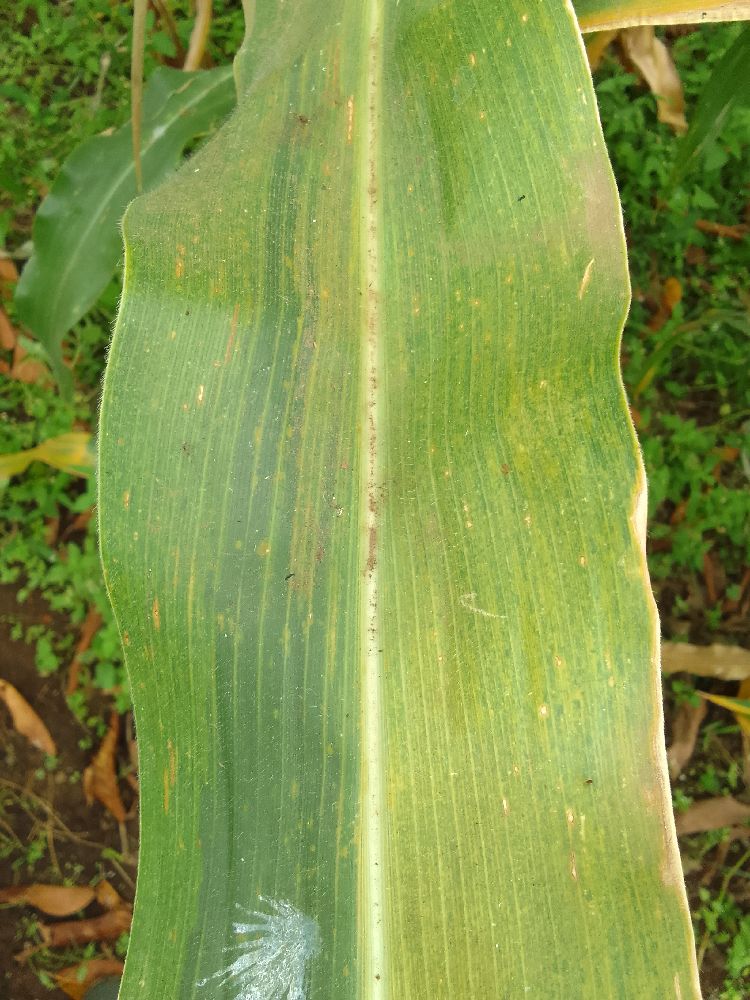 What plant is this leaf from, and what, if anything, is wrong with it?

maize, maize lethal necrosis
